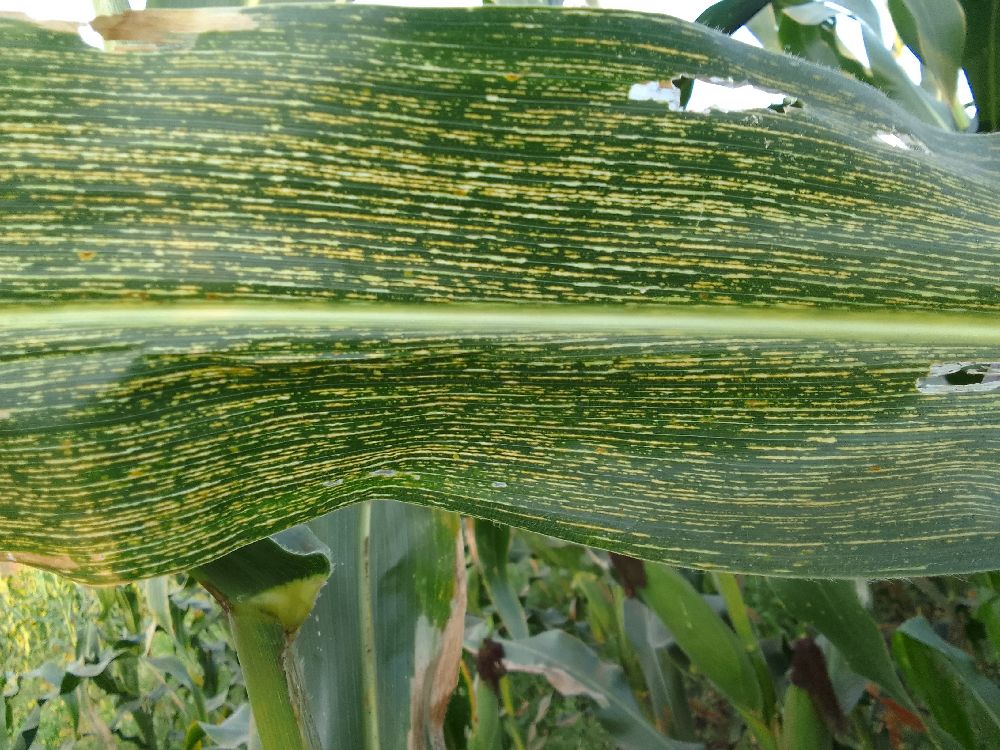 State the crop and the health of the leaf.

maize, maize streak virus
